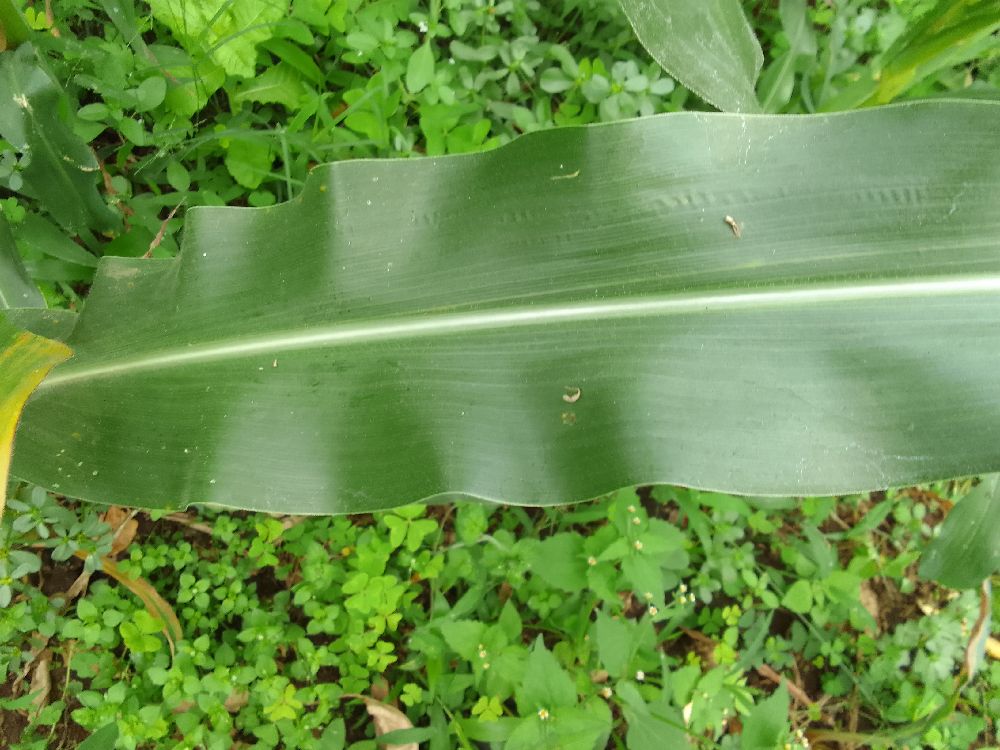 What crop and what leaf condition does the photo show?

maize, healthy
